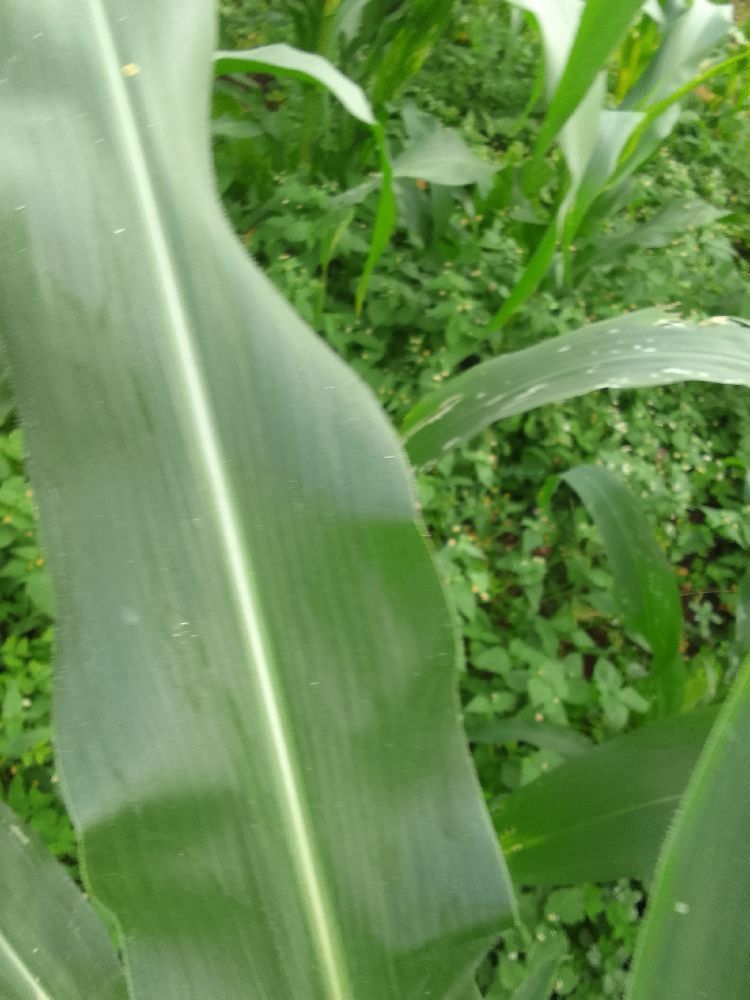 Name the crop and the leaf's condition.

maize, healthy
